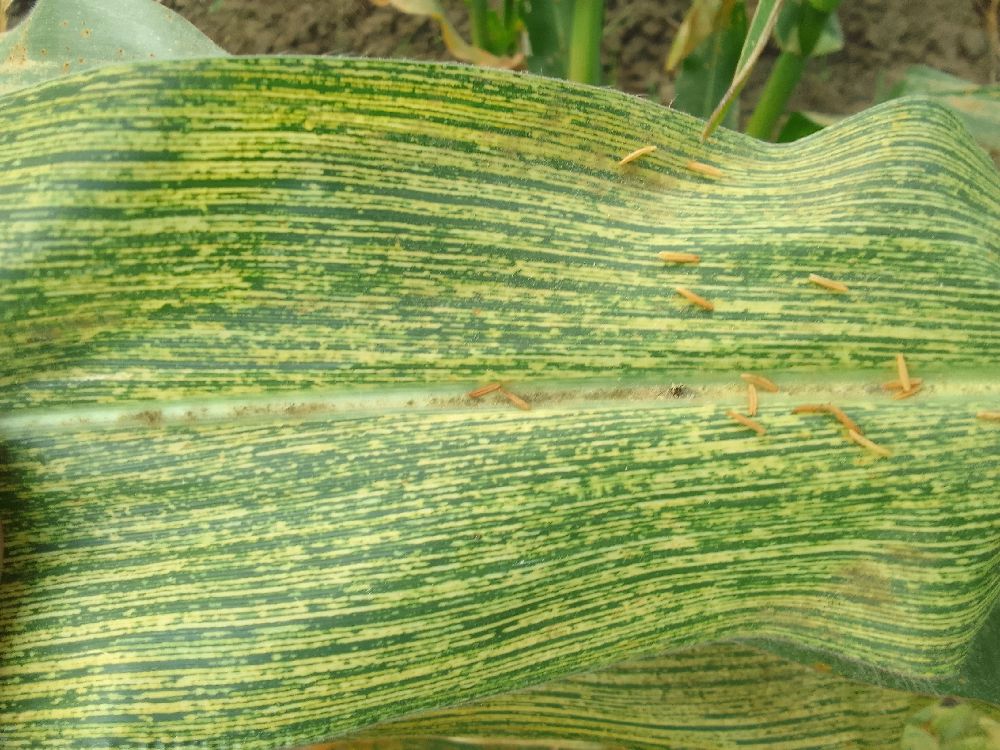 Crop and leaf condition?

maize, maize streak virus
